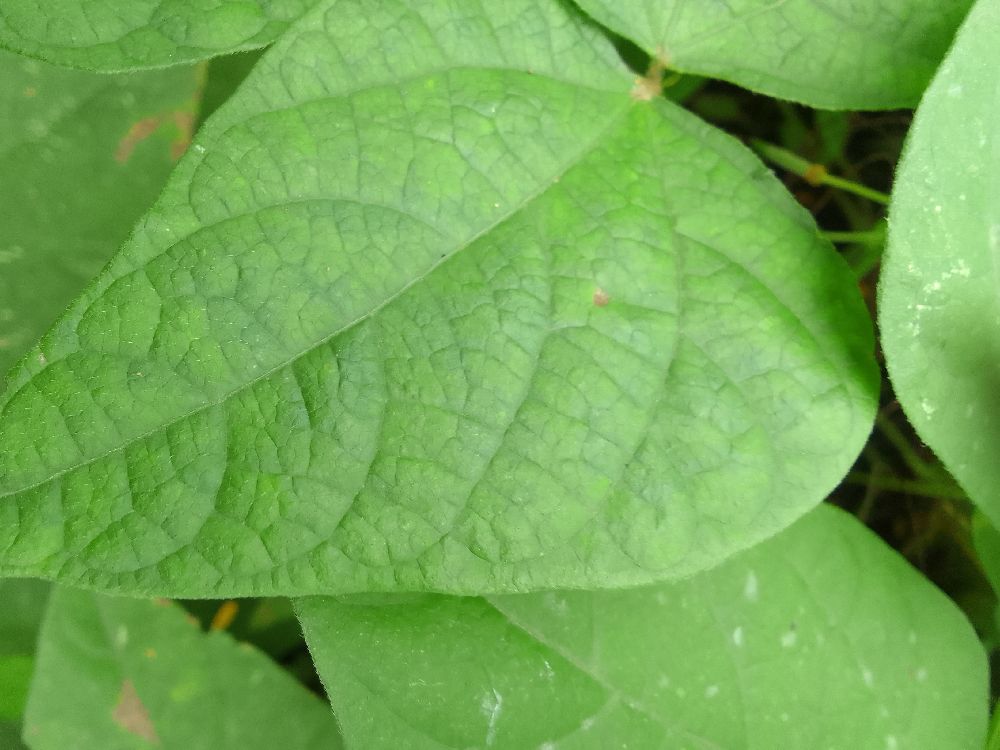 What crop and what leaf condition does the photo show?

common bean, healthy
